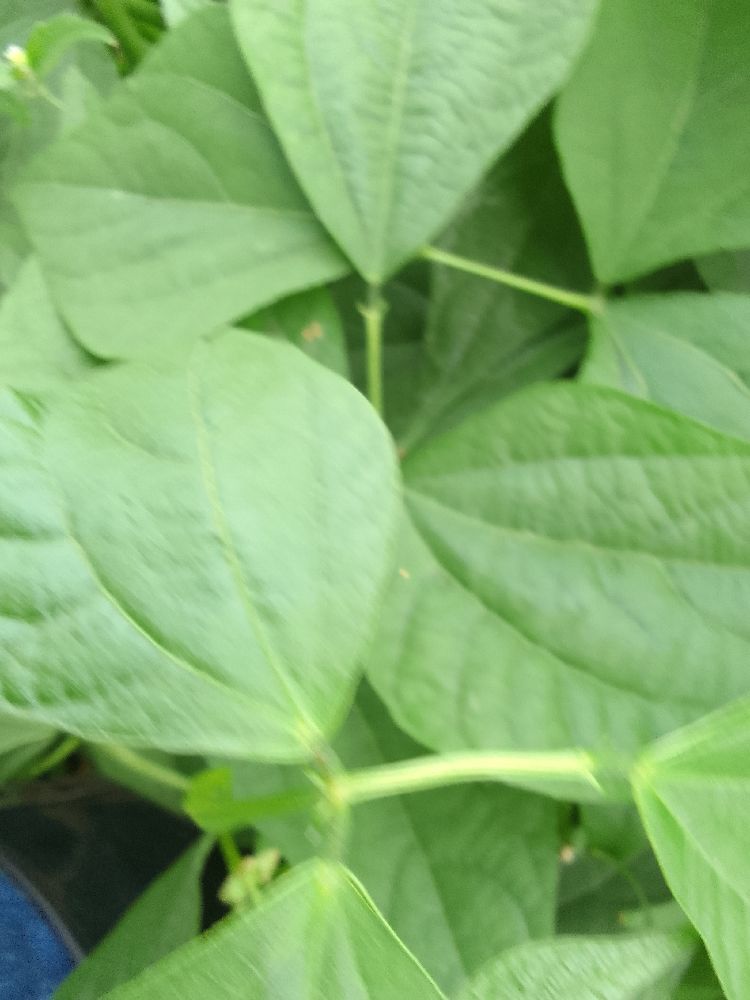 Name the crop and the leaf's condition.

common bean, healthy
